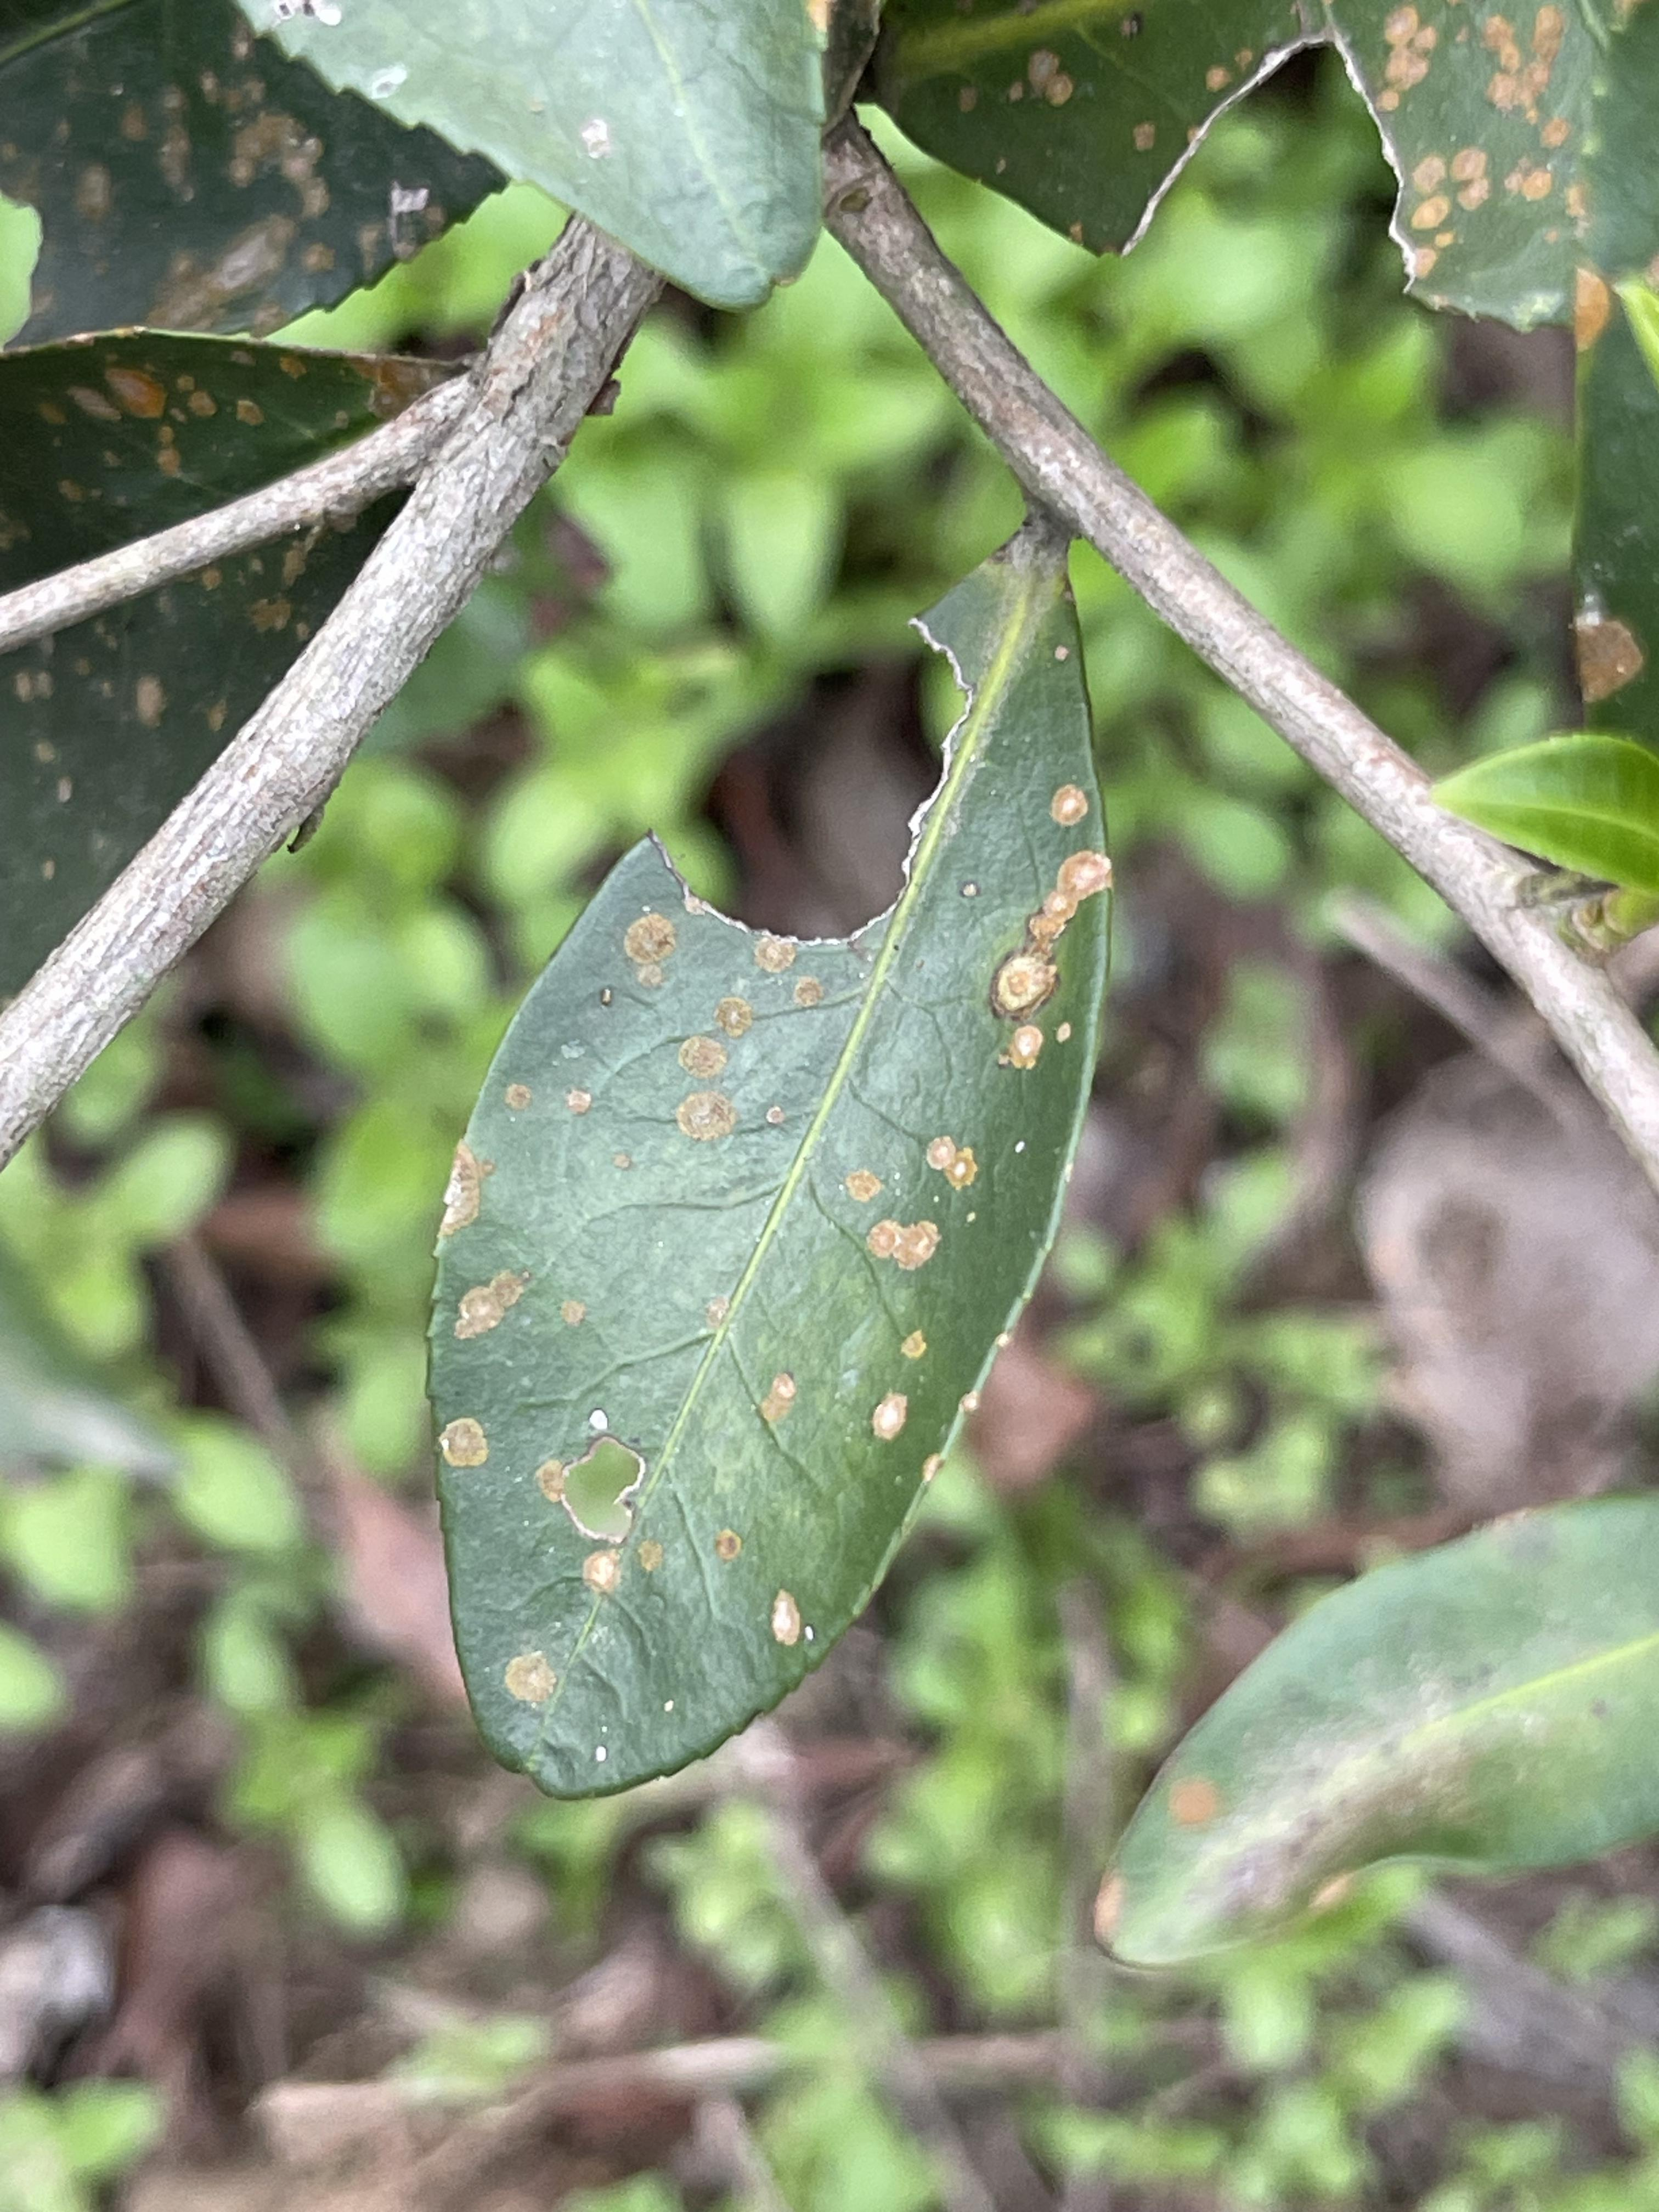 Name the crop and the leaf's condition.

tea, red rust
